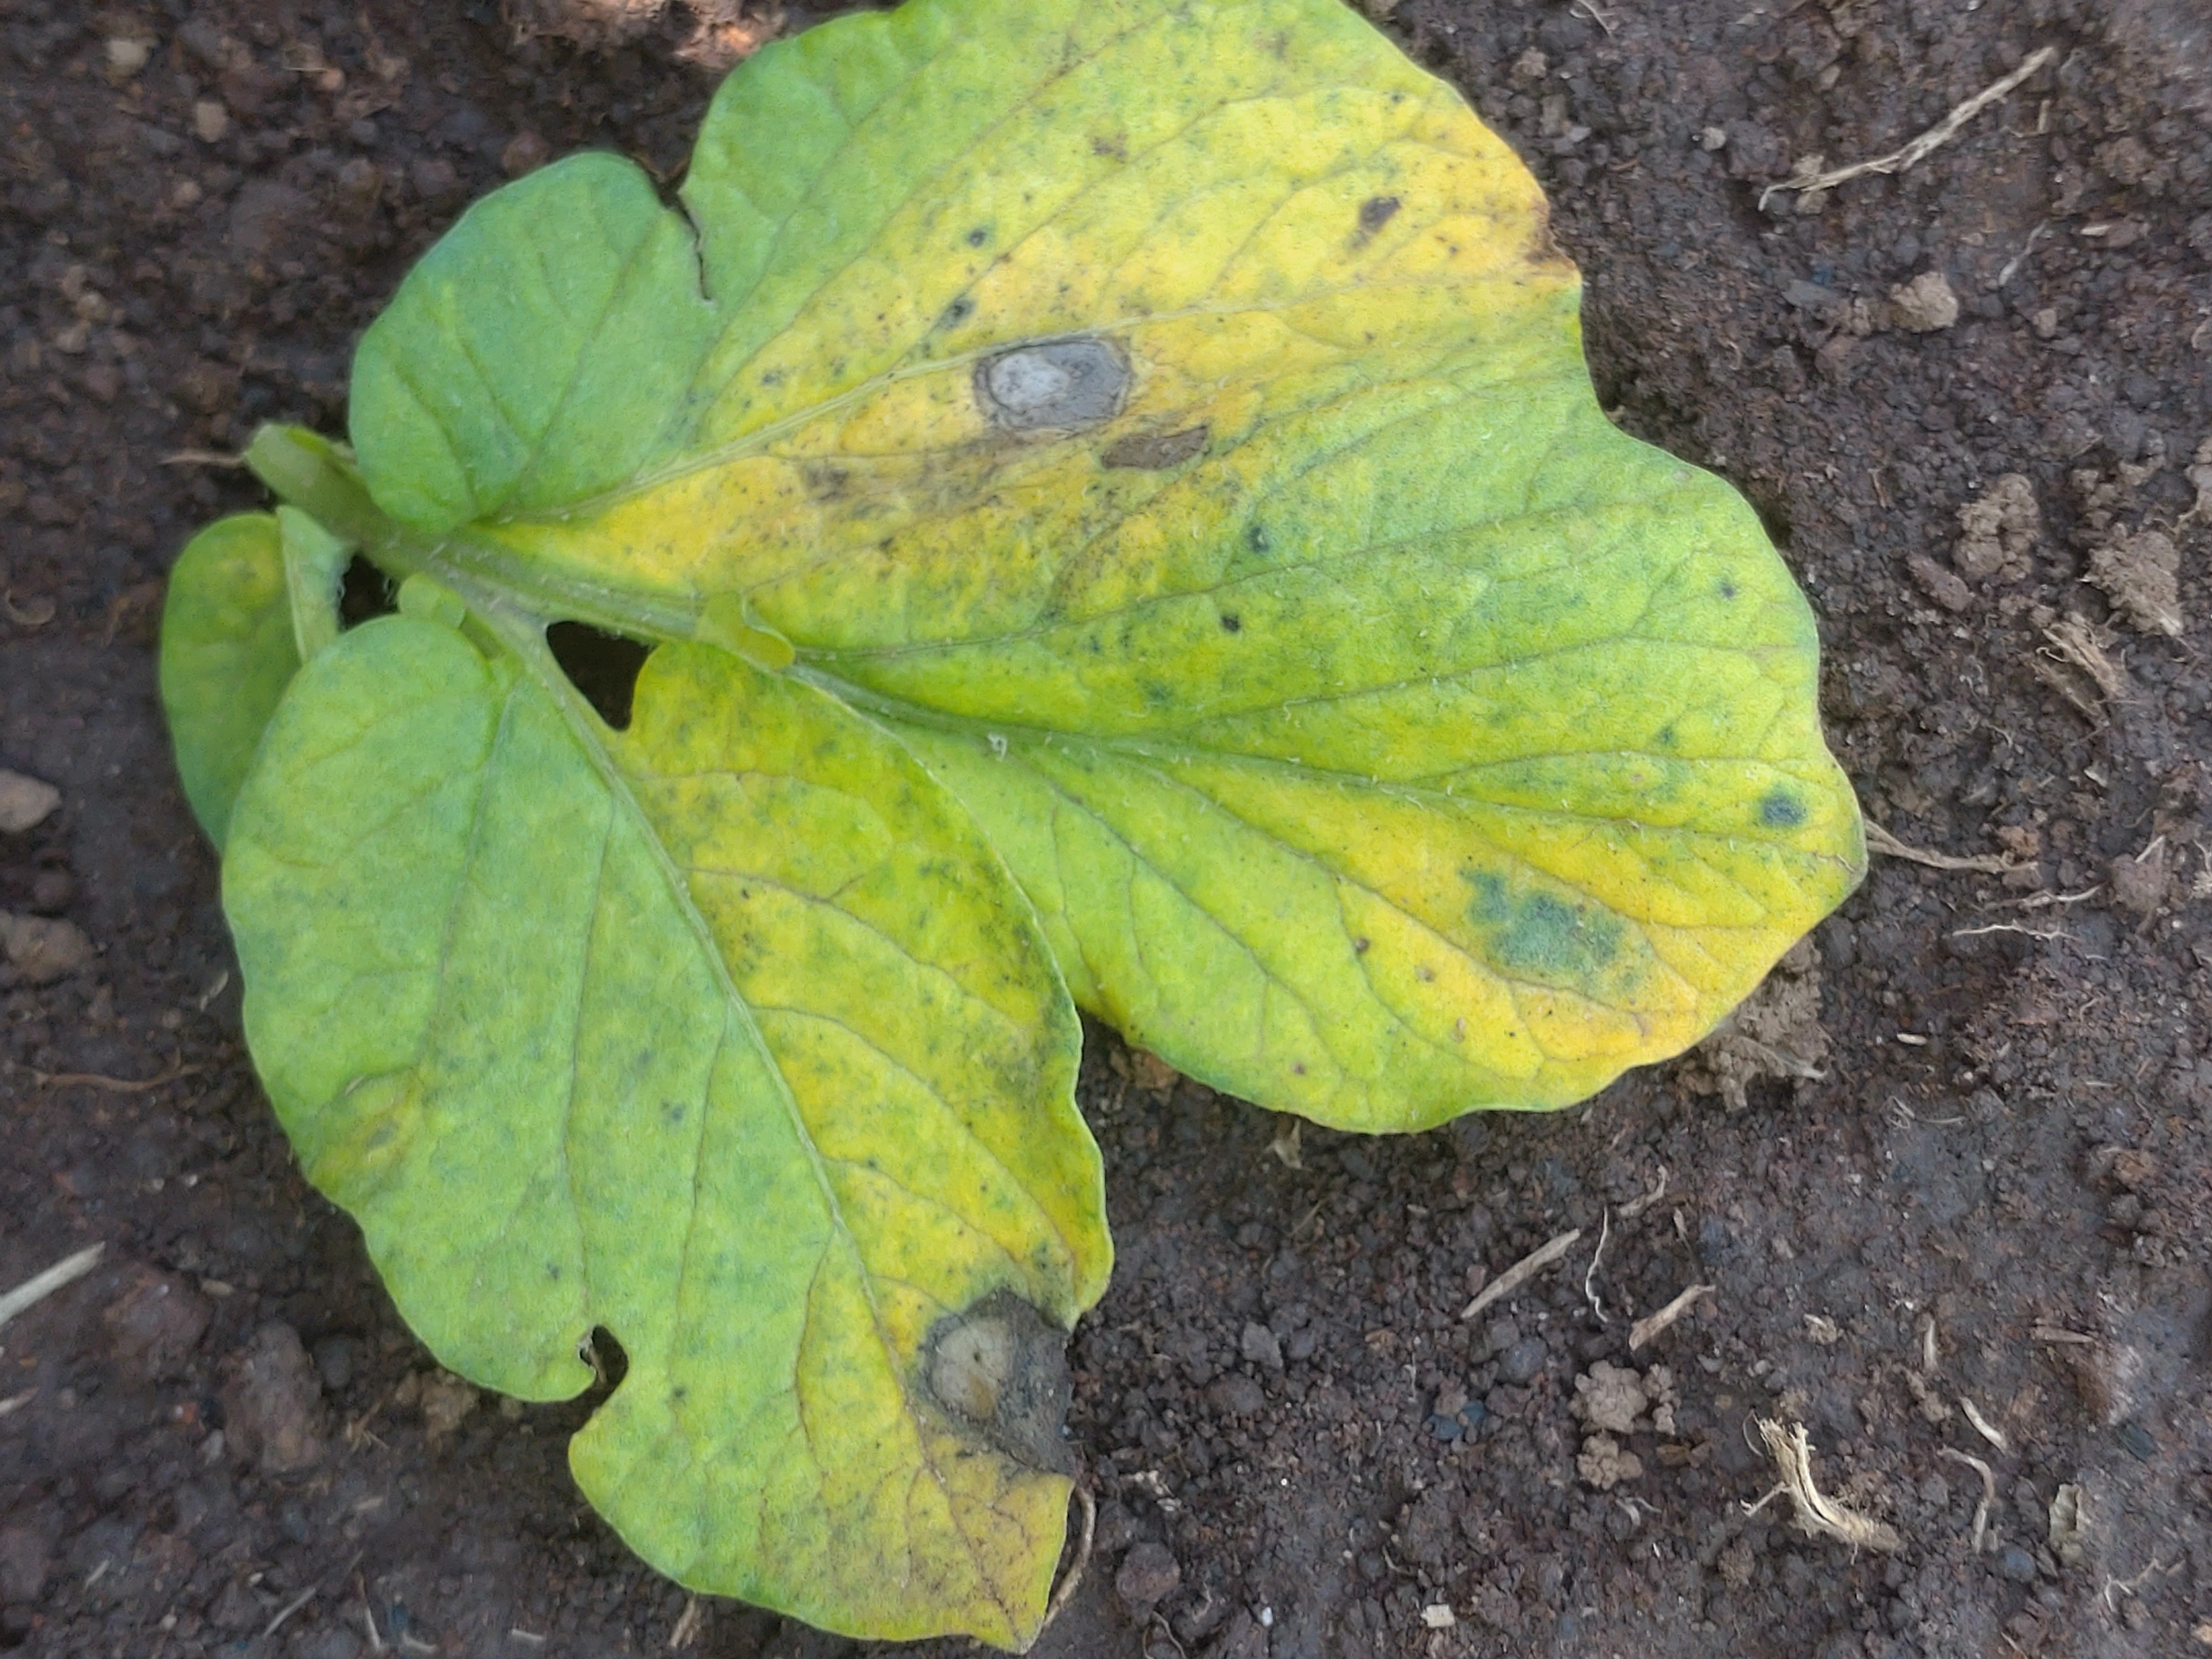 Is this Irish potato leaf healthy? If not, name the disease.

late blight
